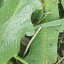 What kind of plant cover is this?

structured weed
